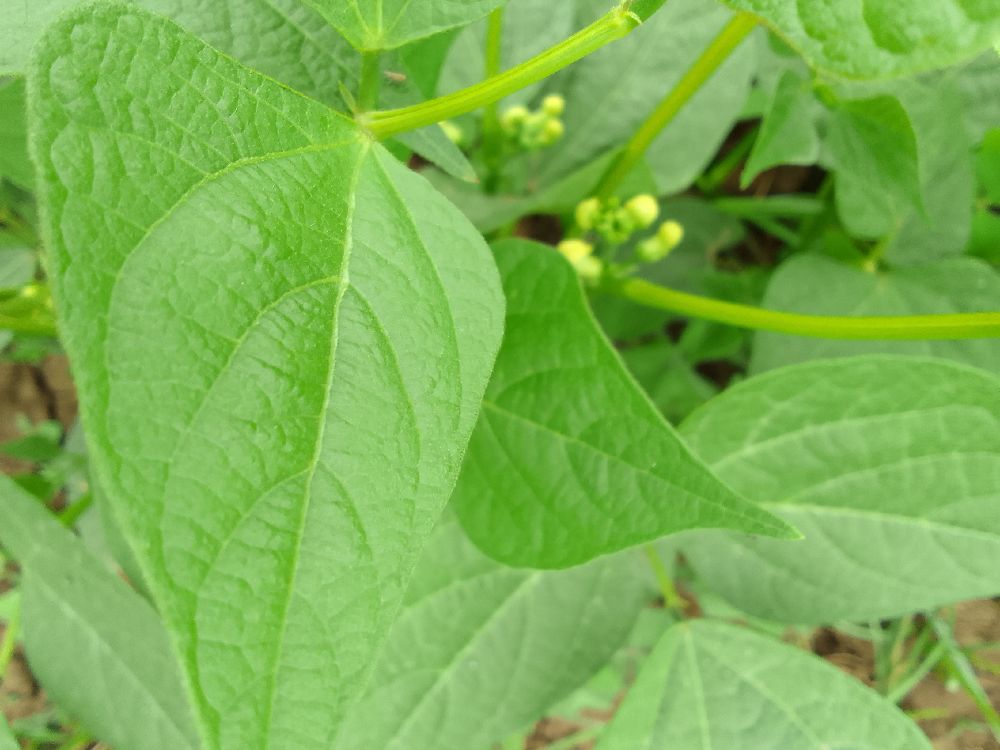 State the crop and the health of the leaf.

common bean, healthy
